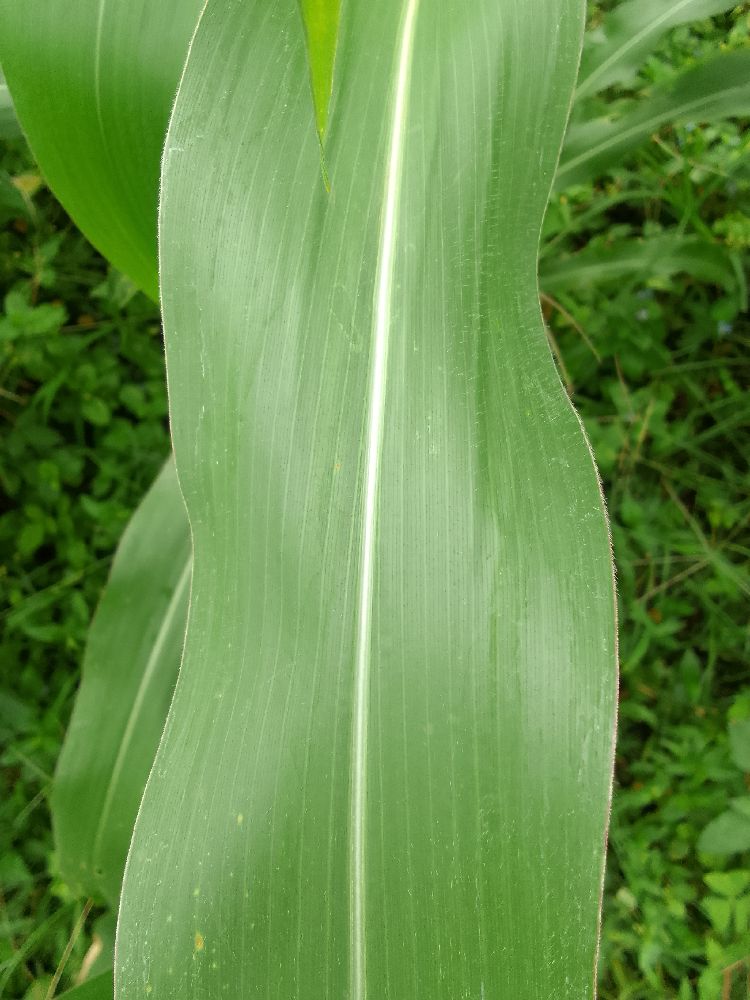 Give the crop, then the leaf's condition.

maize, healthy
